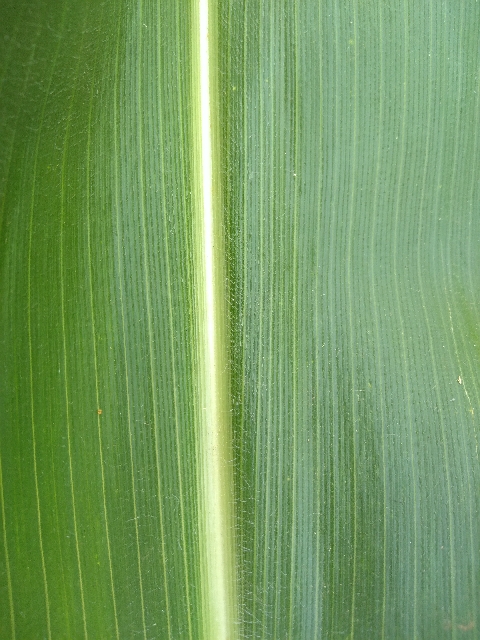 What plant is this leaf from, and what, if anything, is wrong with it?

maize, healthy
